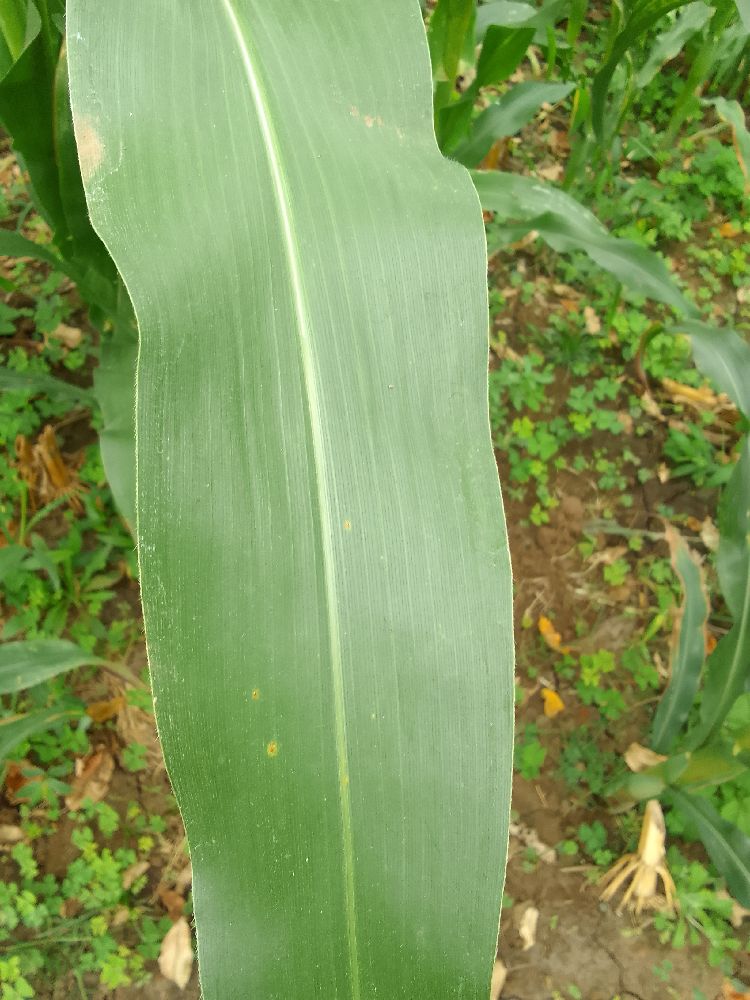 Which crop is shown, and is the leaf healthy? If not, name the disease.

maize, healthy
